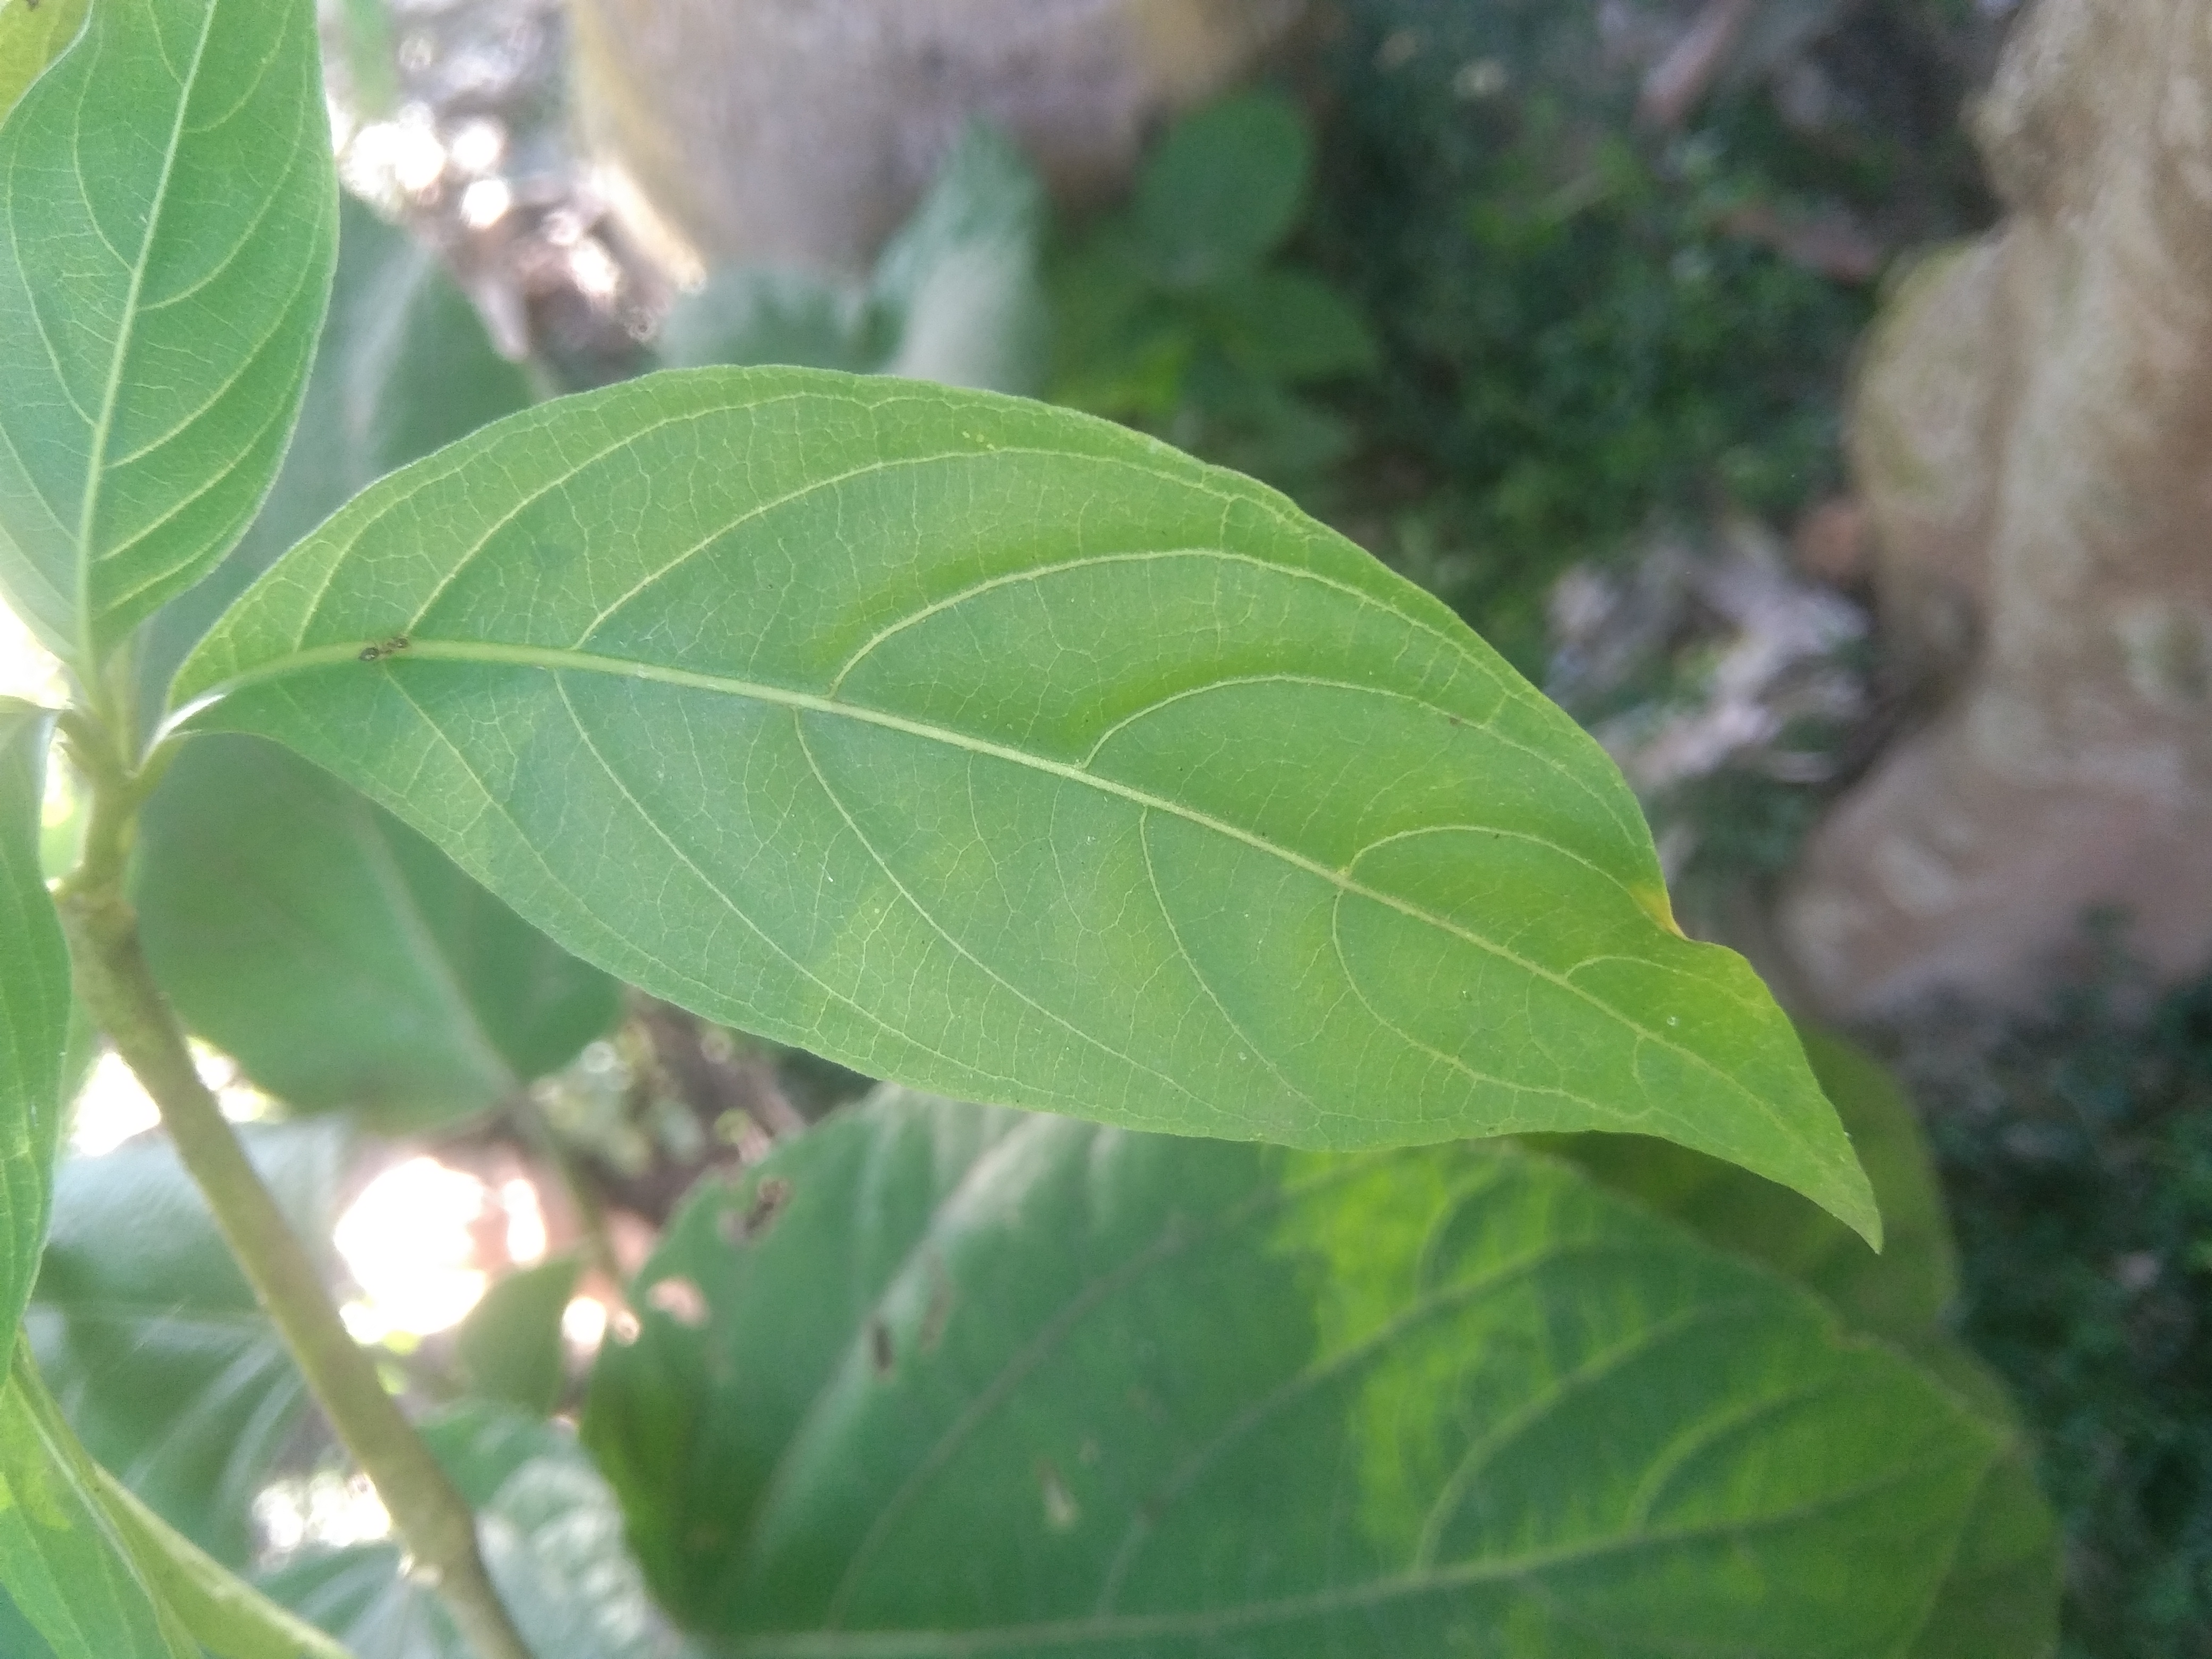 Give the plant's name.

vasaka
